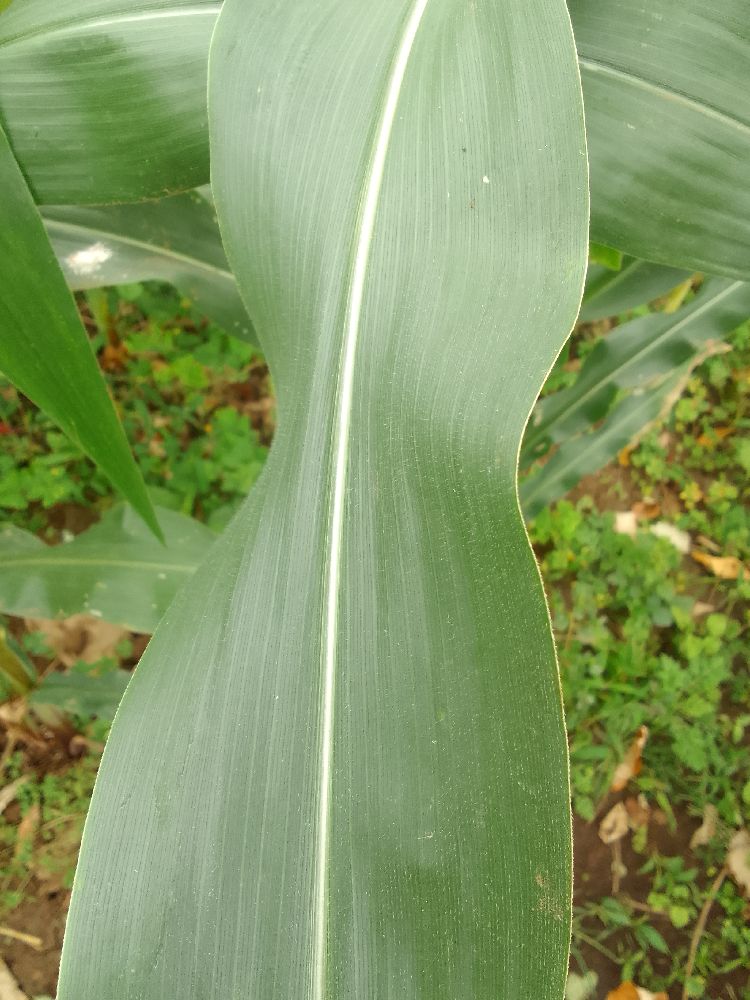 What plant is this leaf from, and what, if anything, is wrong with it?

maize, healthy
